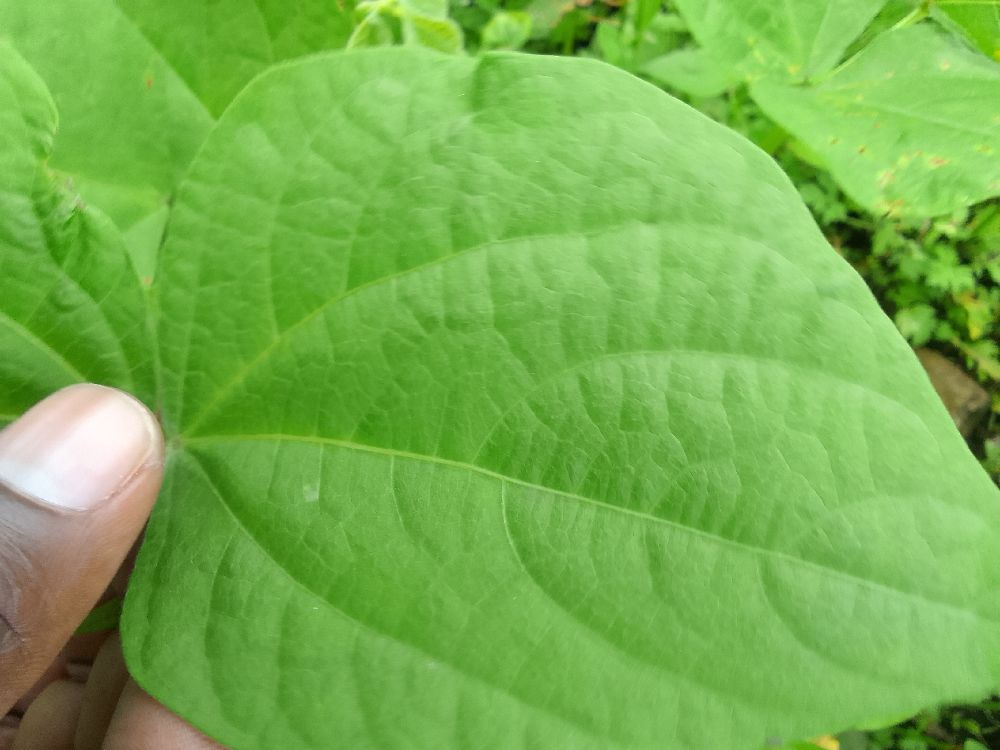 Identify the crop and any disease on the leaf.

common bean, healthy
